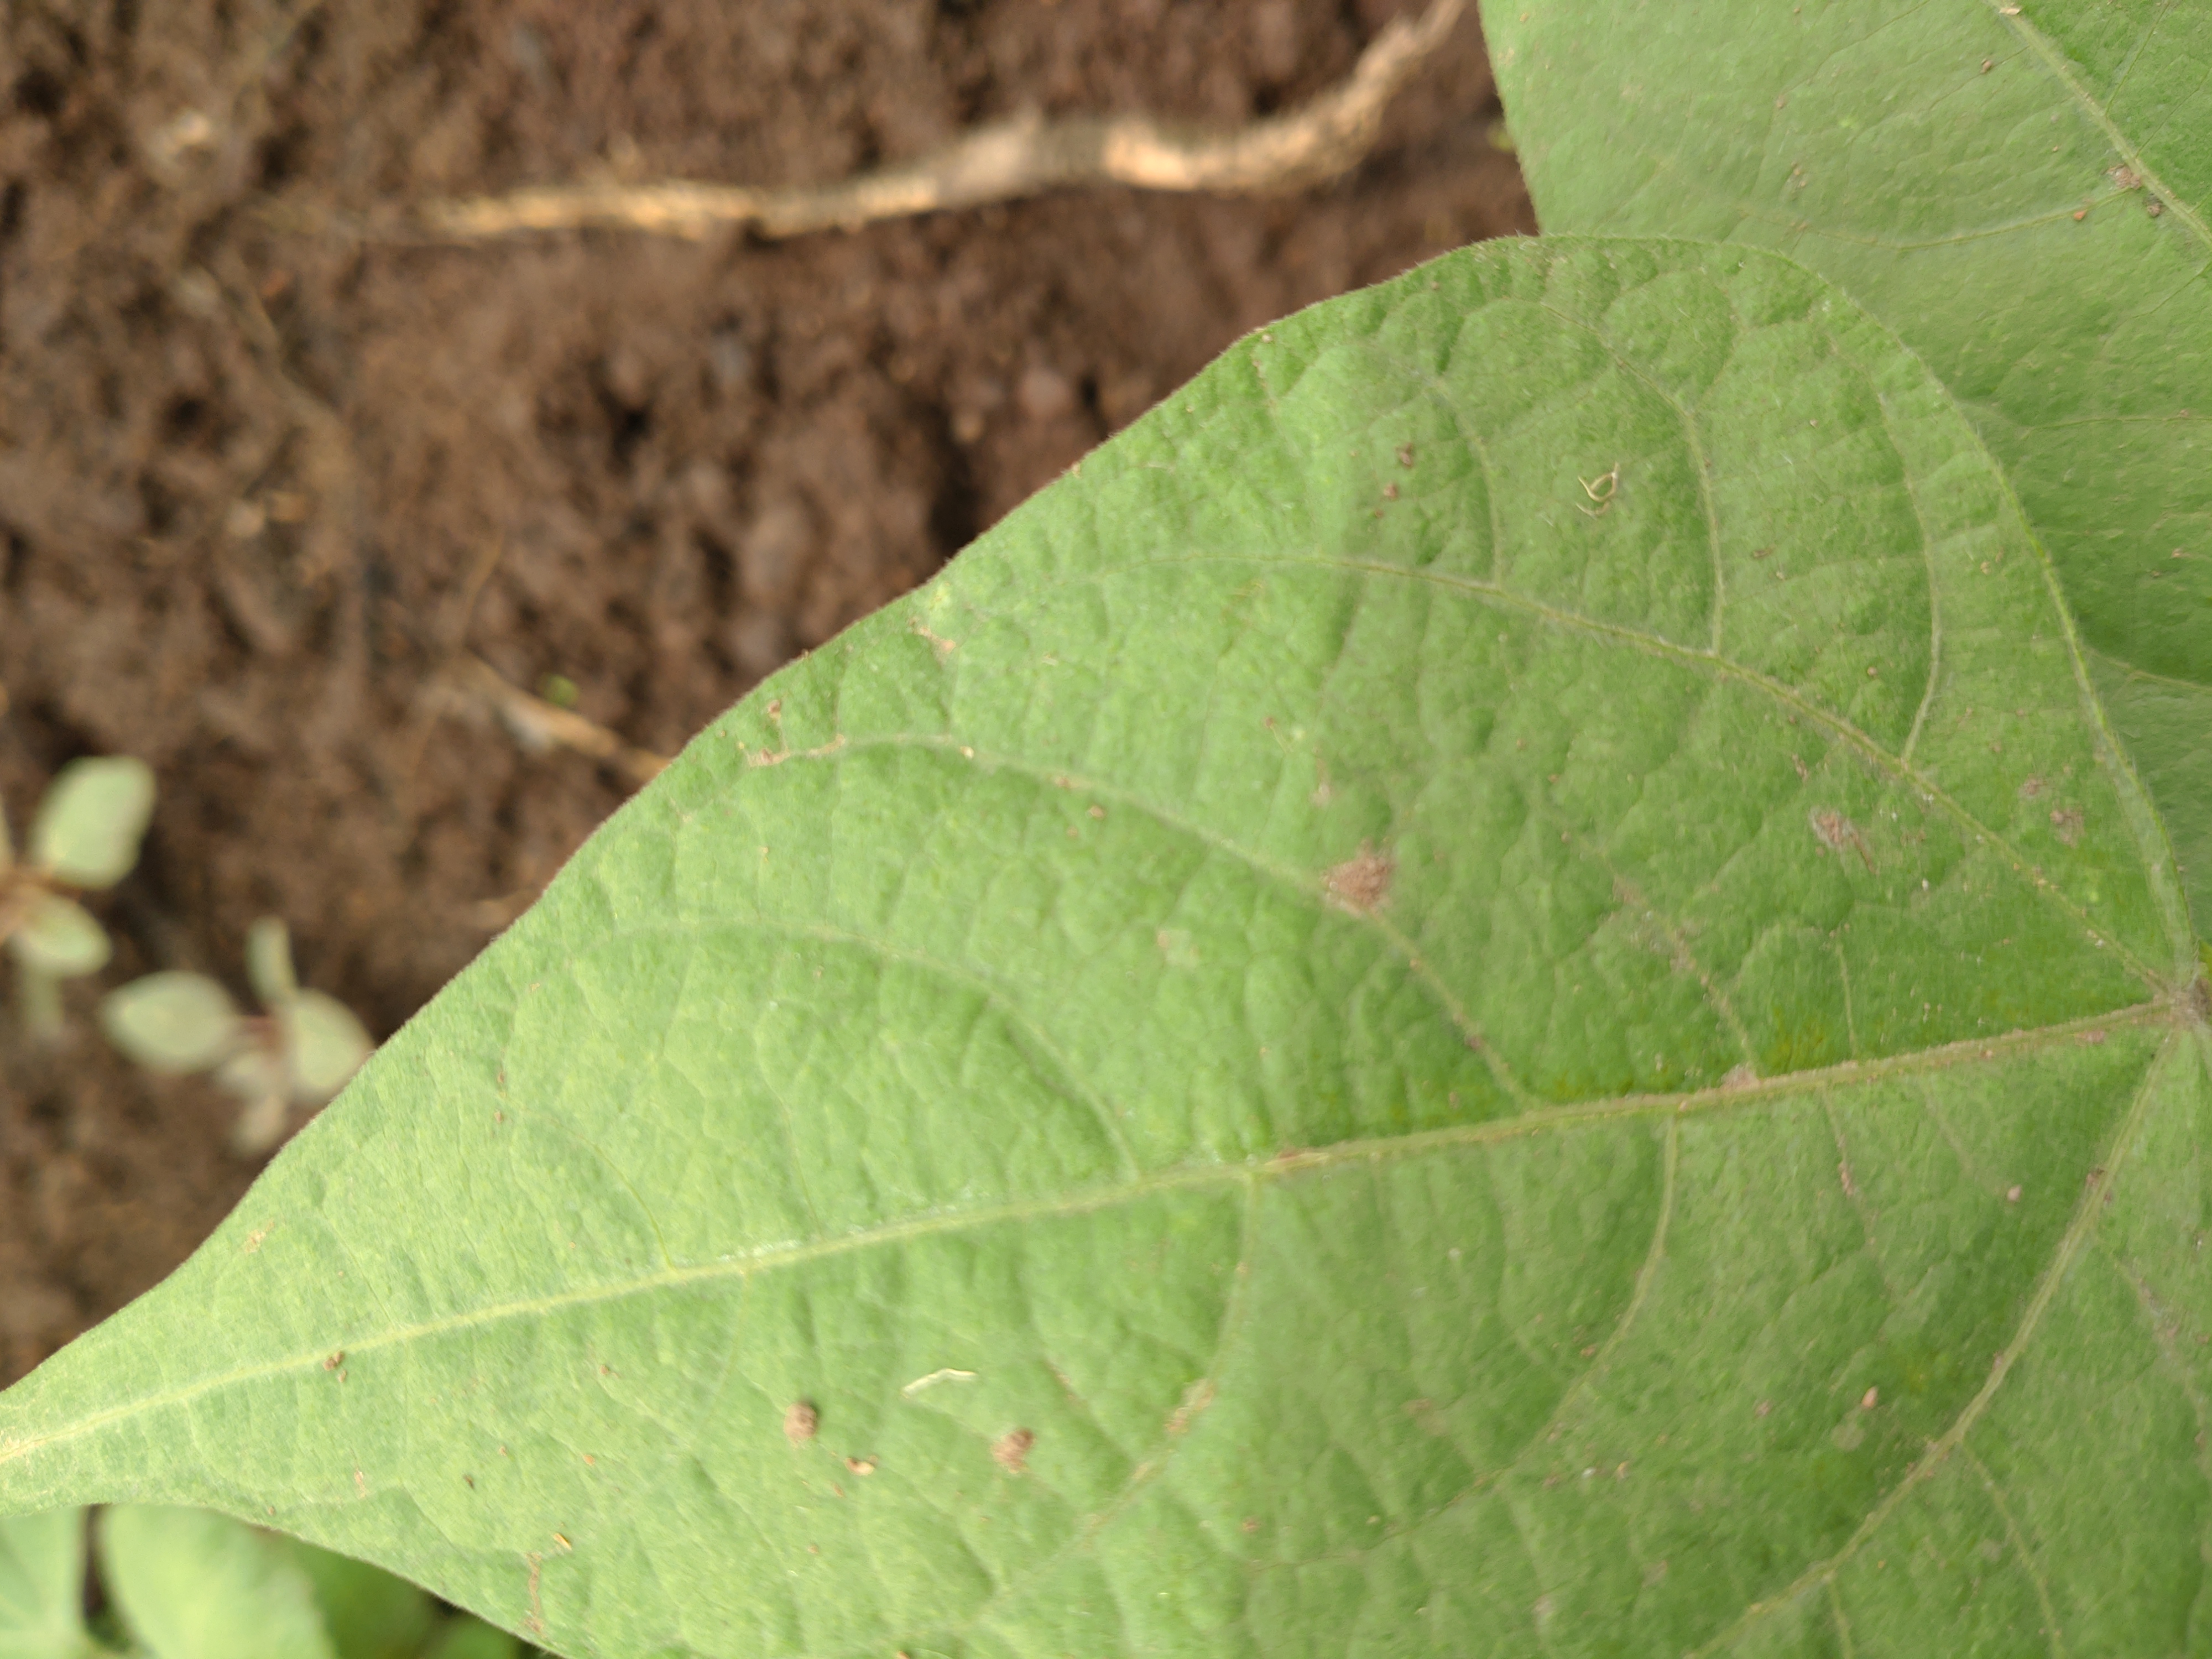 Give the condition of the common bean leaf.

healthy
